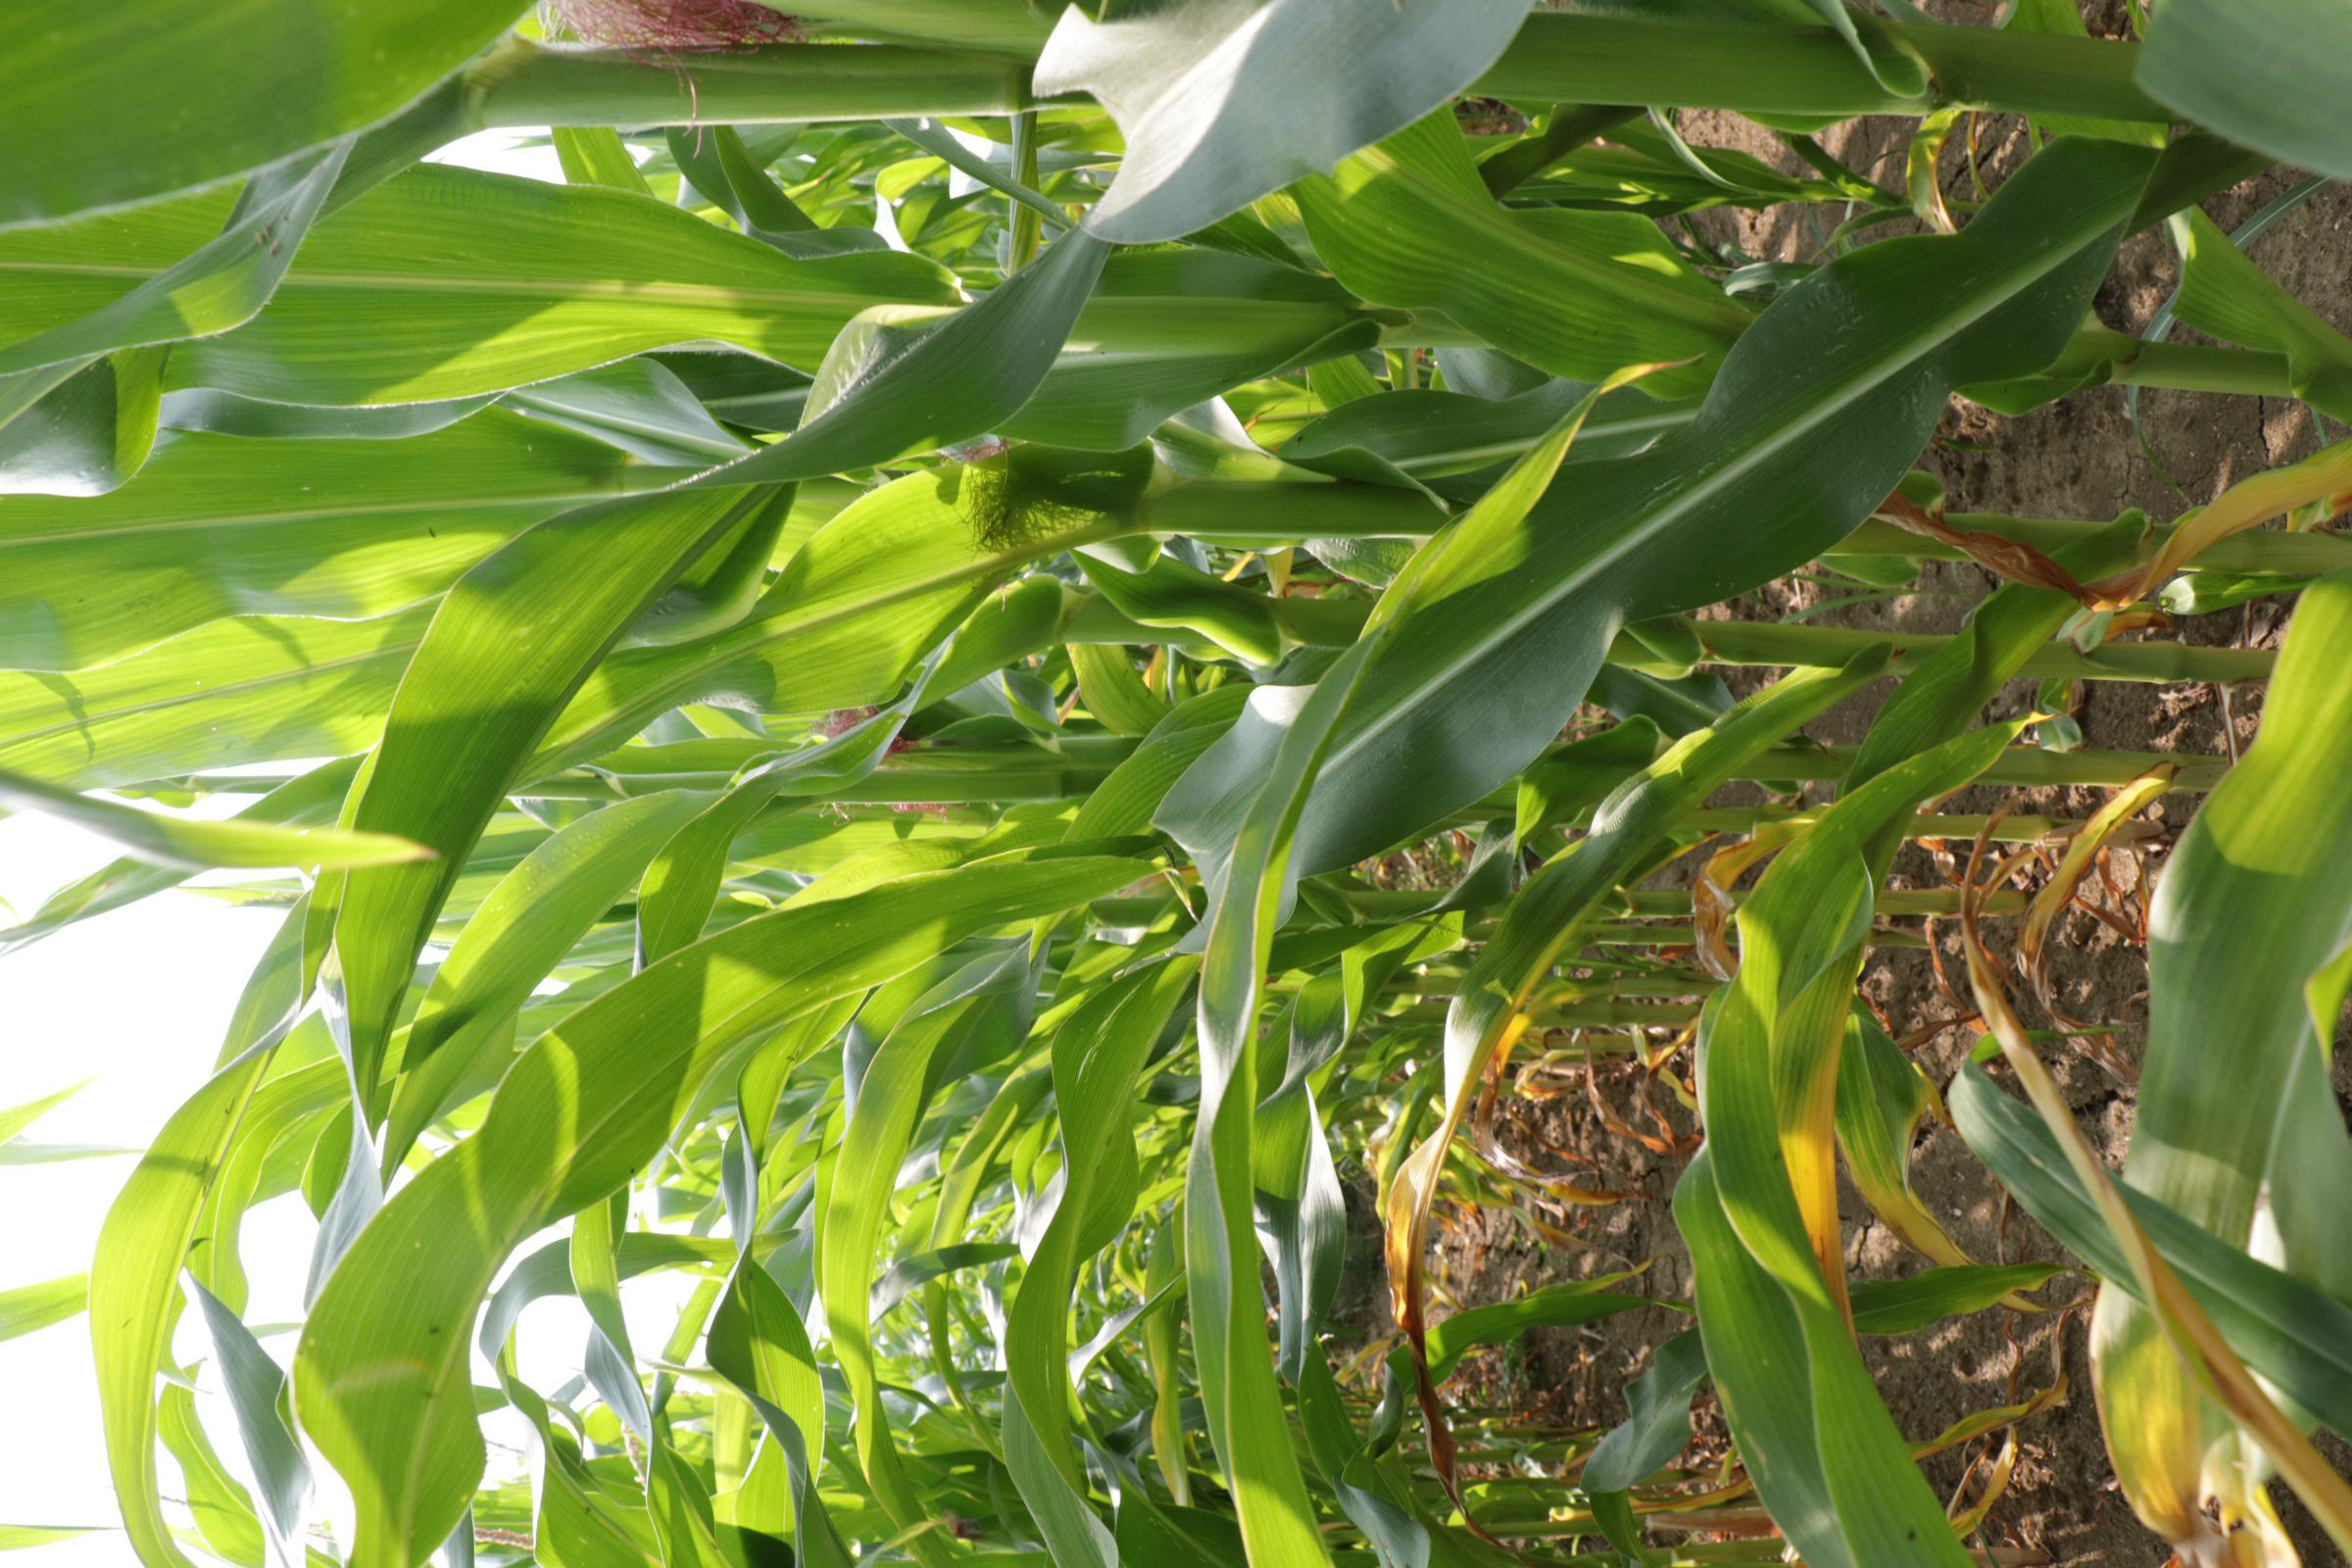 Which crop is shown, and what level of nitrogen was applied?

maize, reduced nitrogen fertilisation
